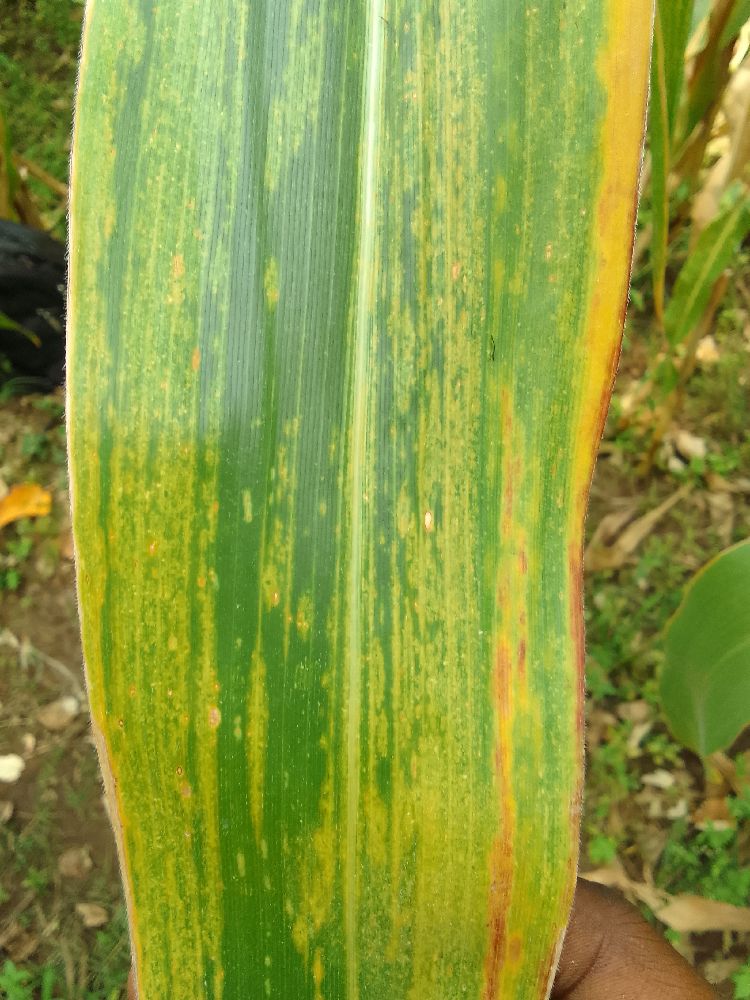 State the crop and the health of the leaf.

maize, maize lethal necrosis
